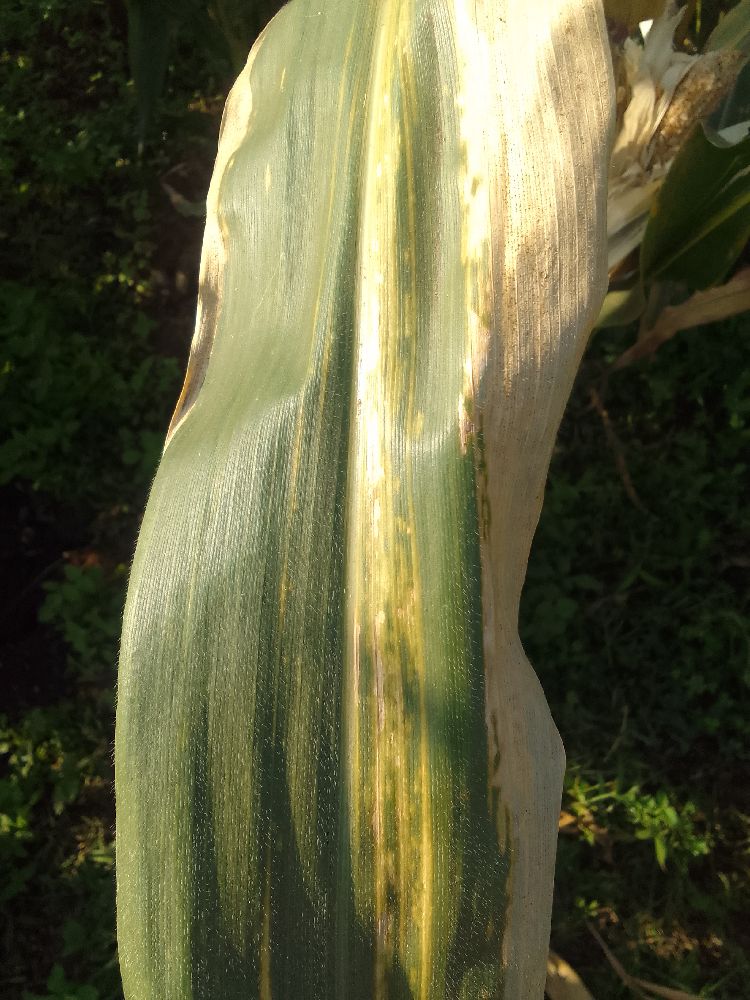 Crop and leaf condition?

maize, maize lethal necrosis
